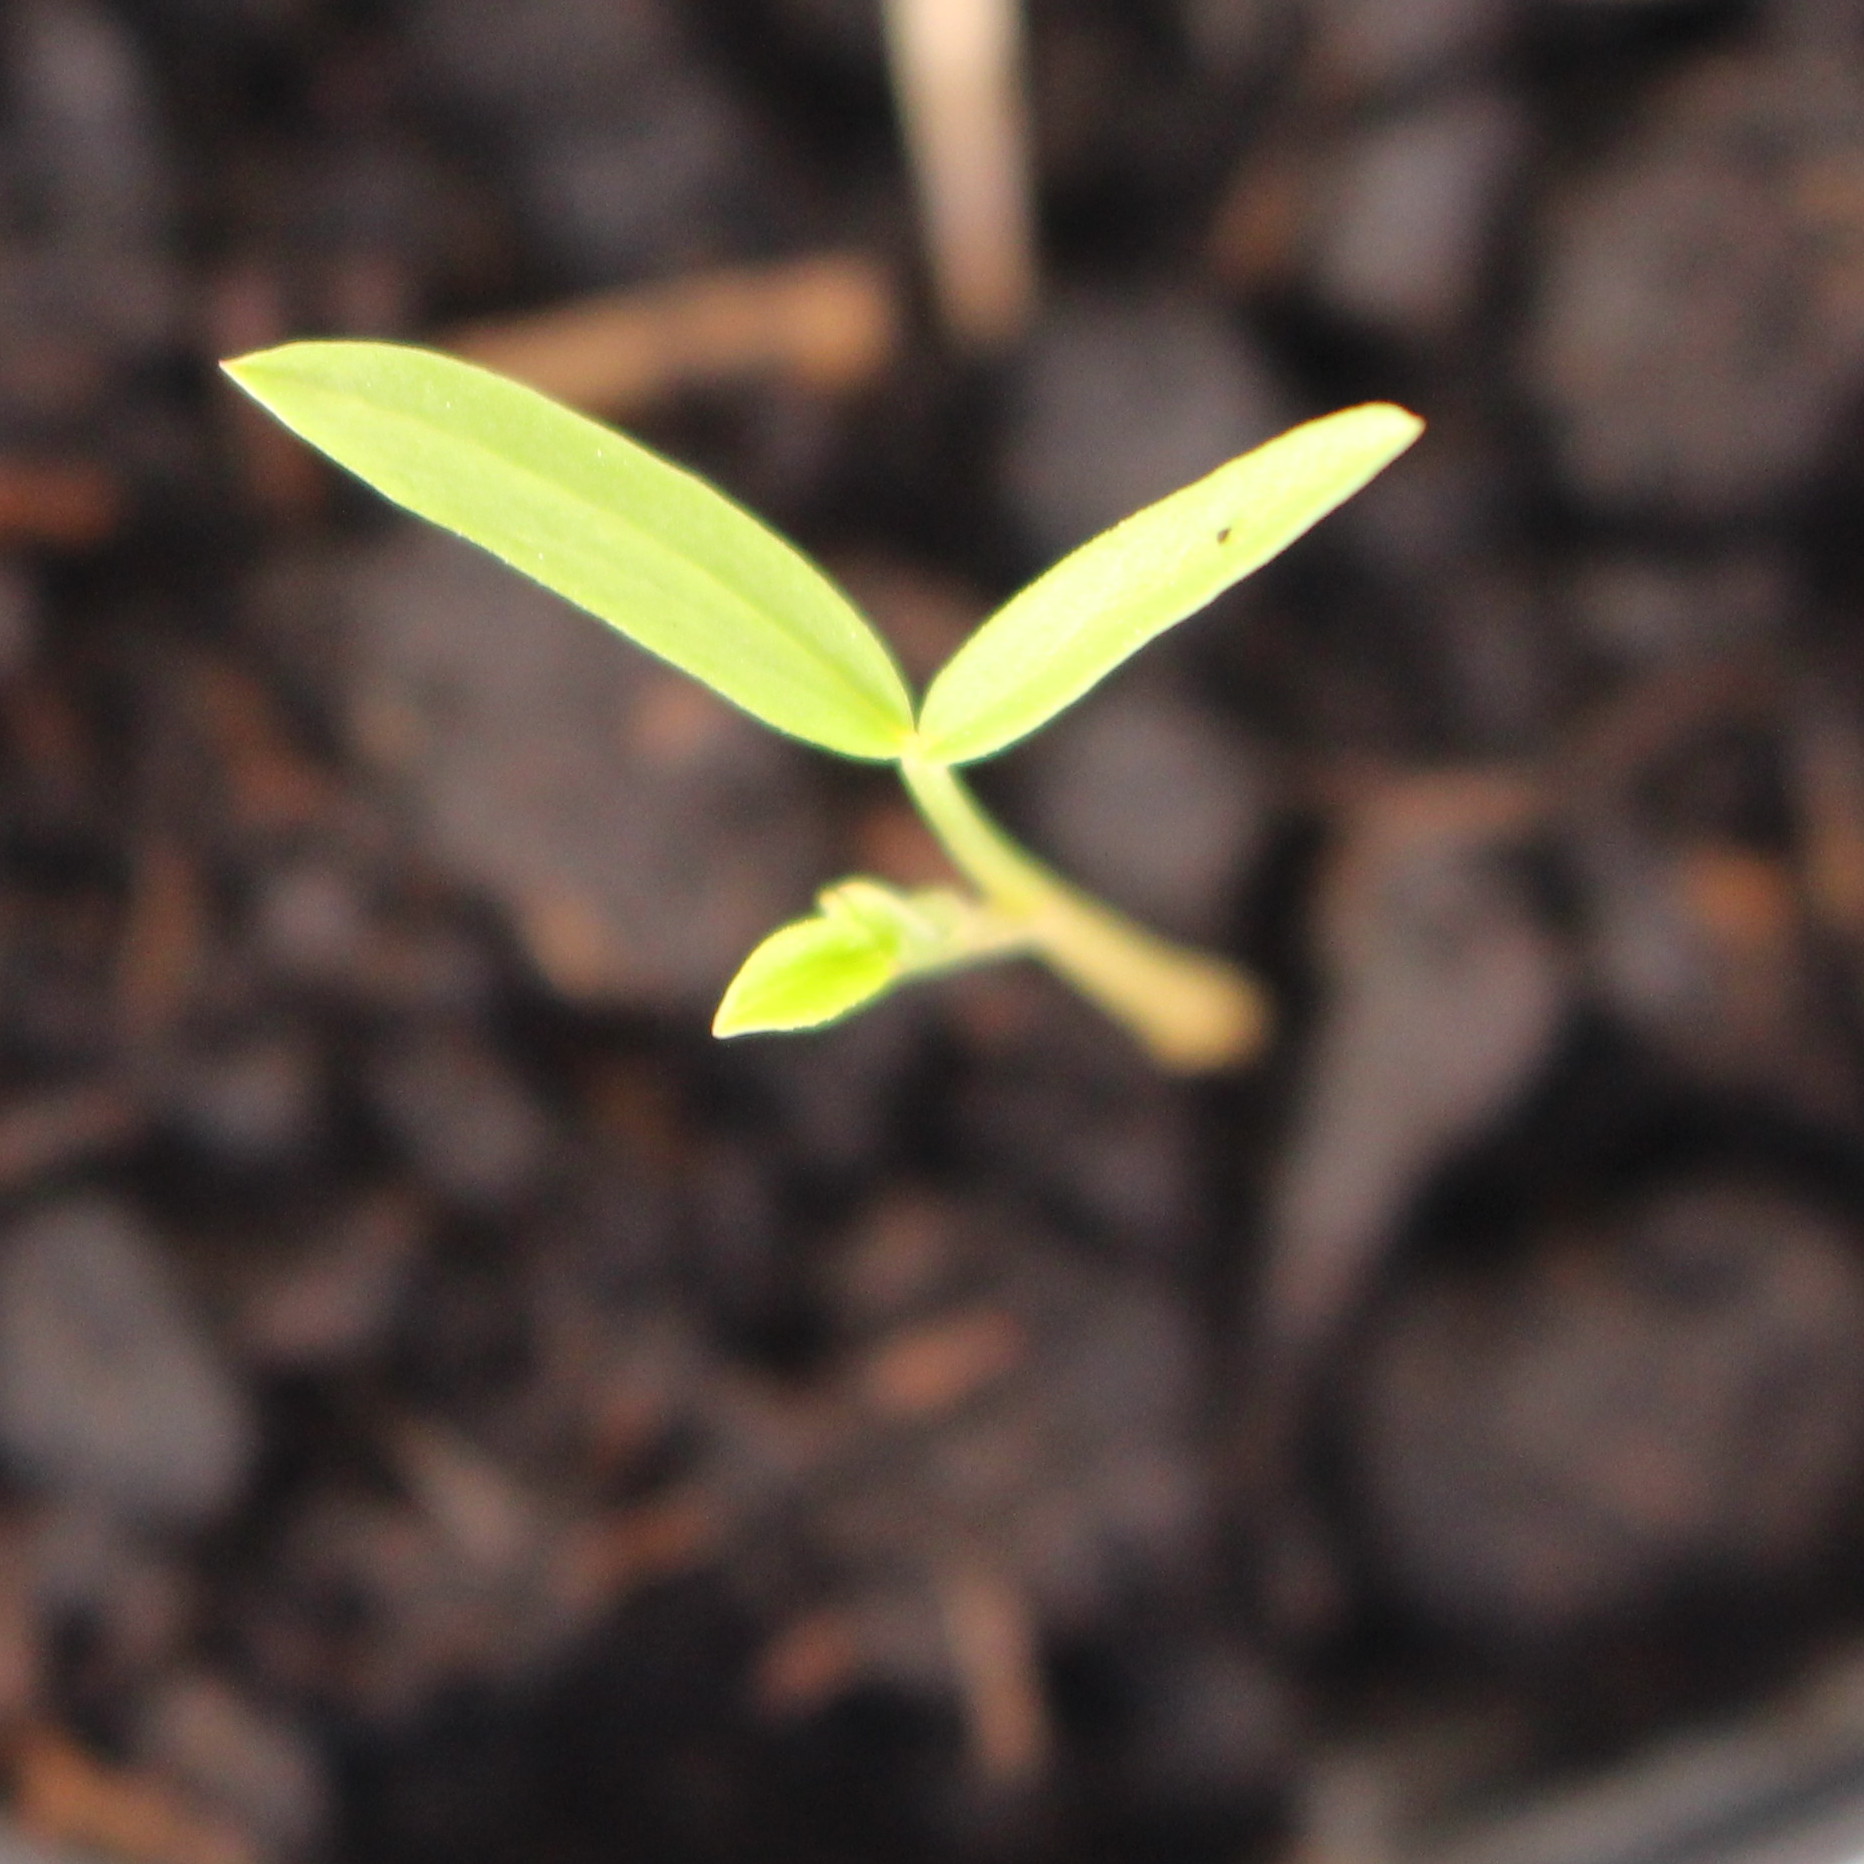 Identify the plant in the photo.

Vicia sativa
